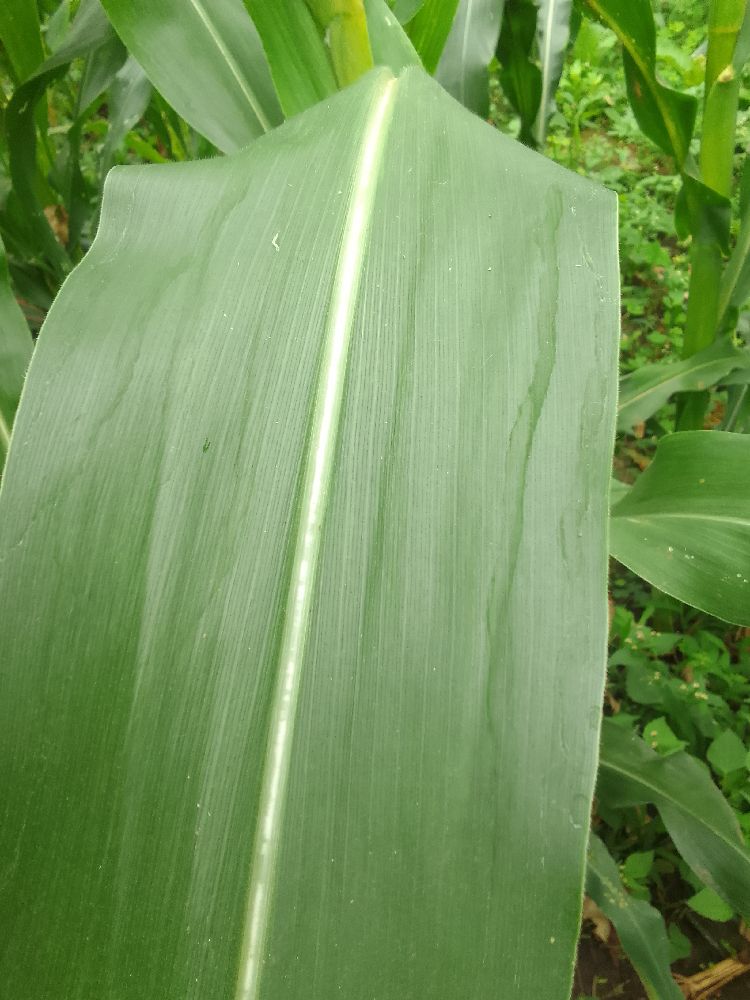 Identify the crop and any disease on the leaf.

maize, healthy
